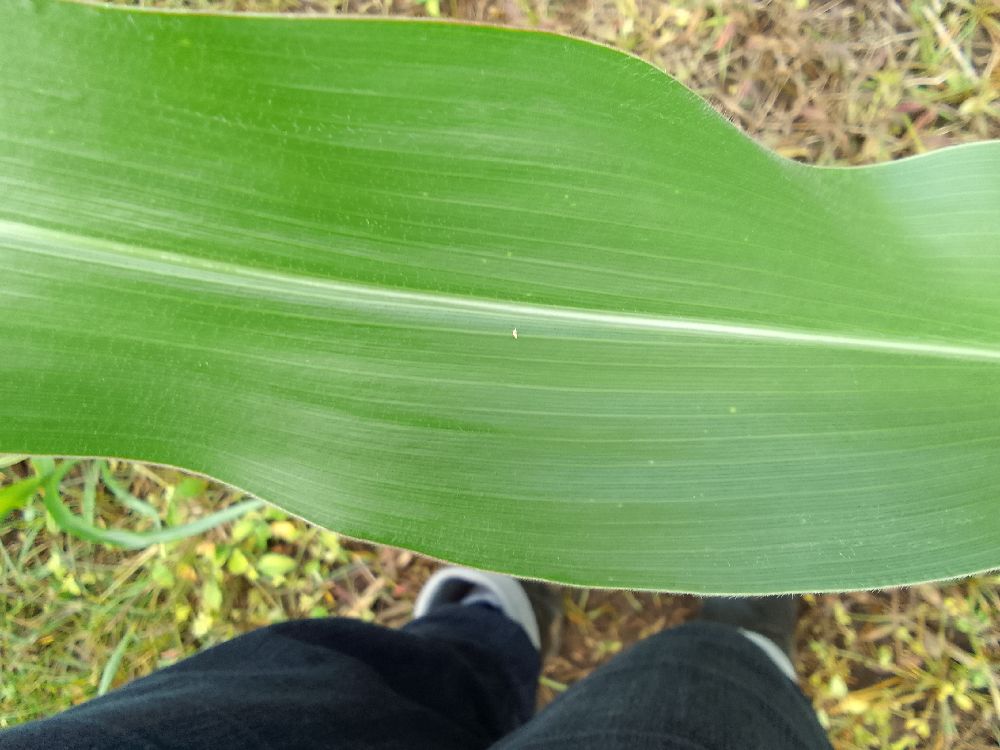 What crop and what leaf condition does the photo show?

maize, healthy
